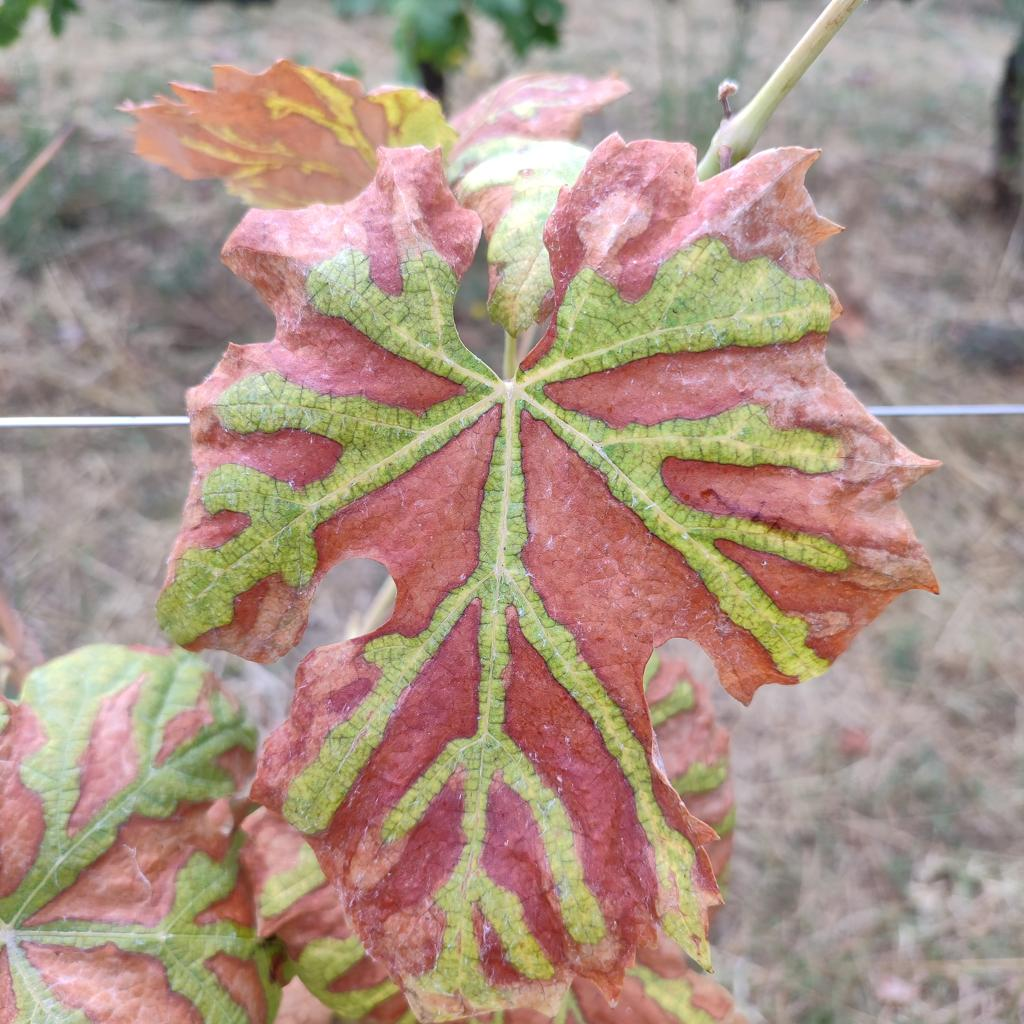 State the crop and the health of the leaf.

grapevine, esca complex
